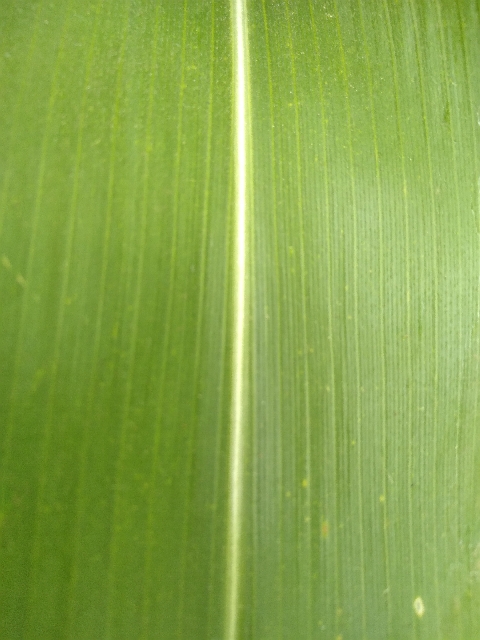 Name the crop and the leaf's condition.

maize, healthy
